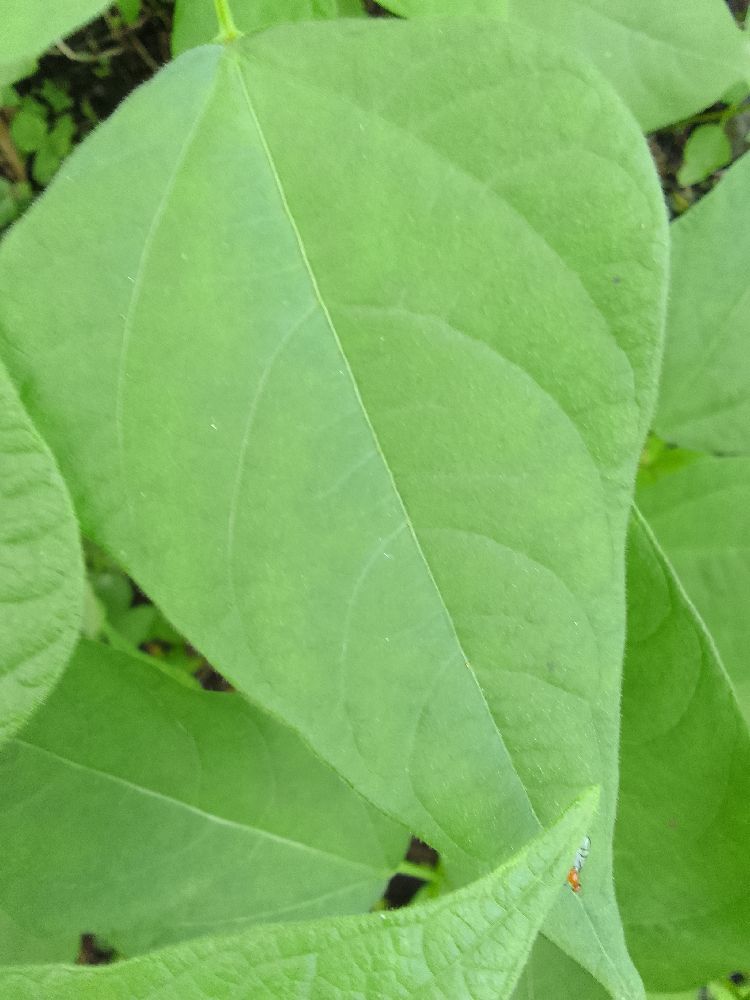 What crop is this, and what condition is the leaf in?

common bean, healthy
